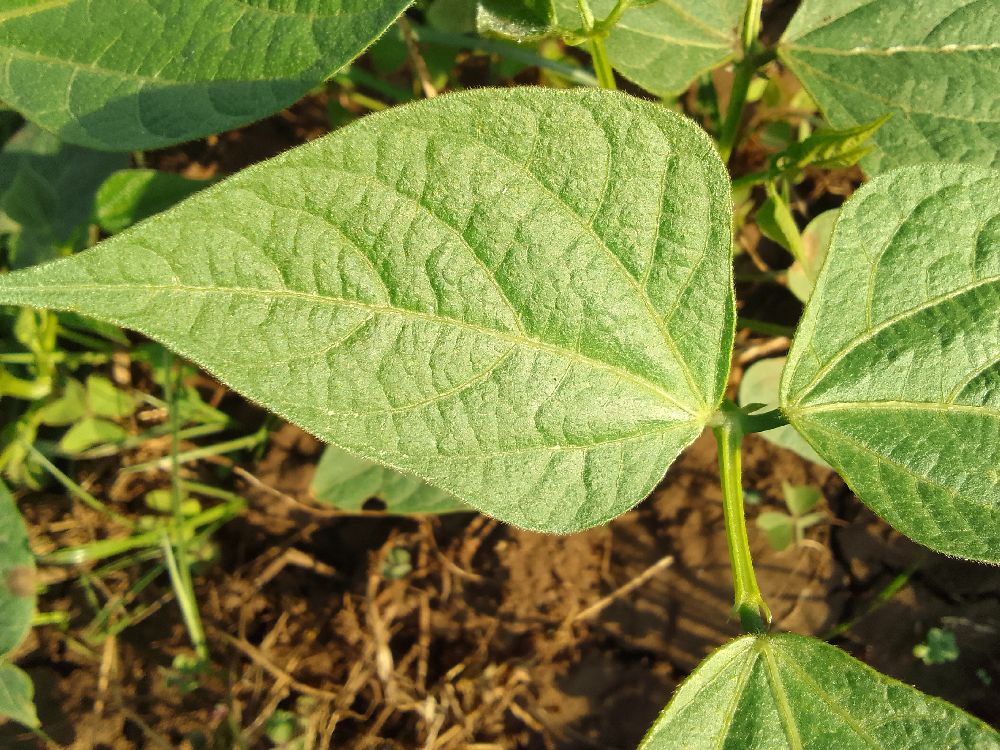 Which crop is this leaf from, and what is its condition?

common bean, healthy
